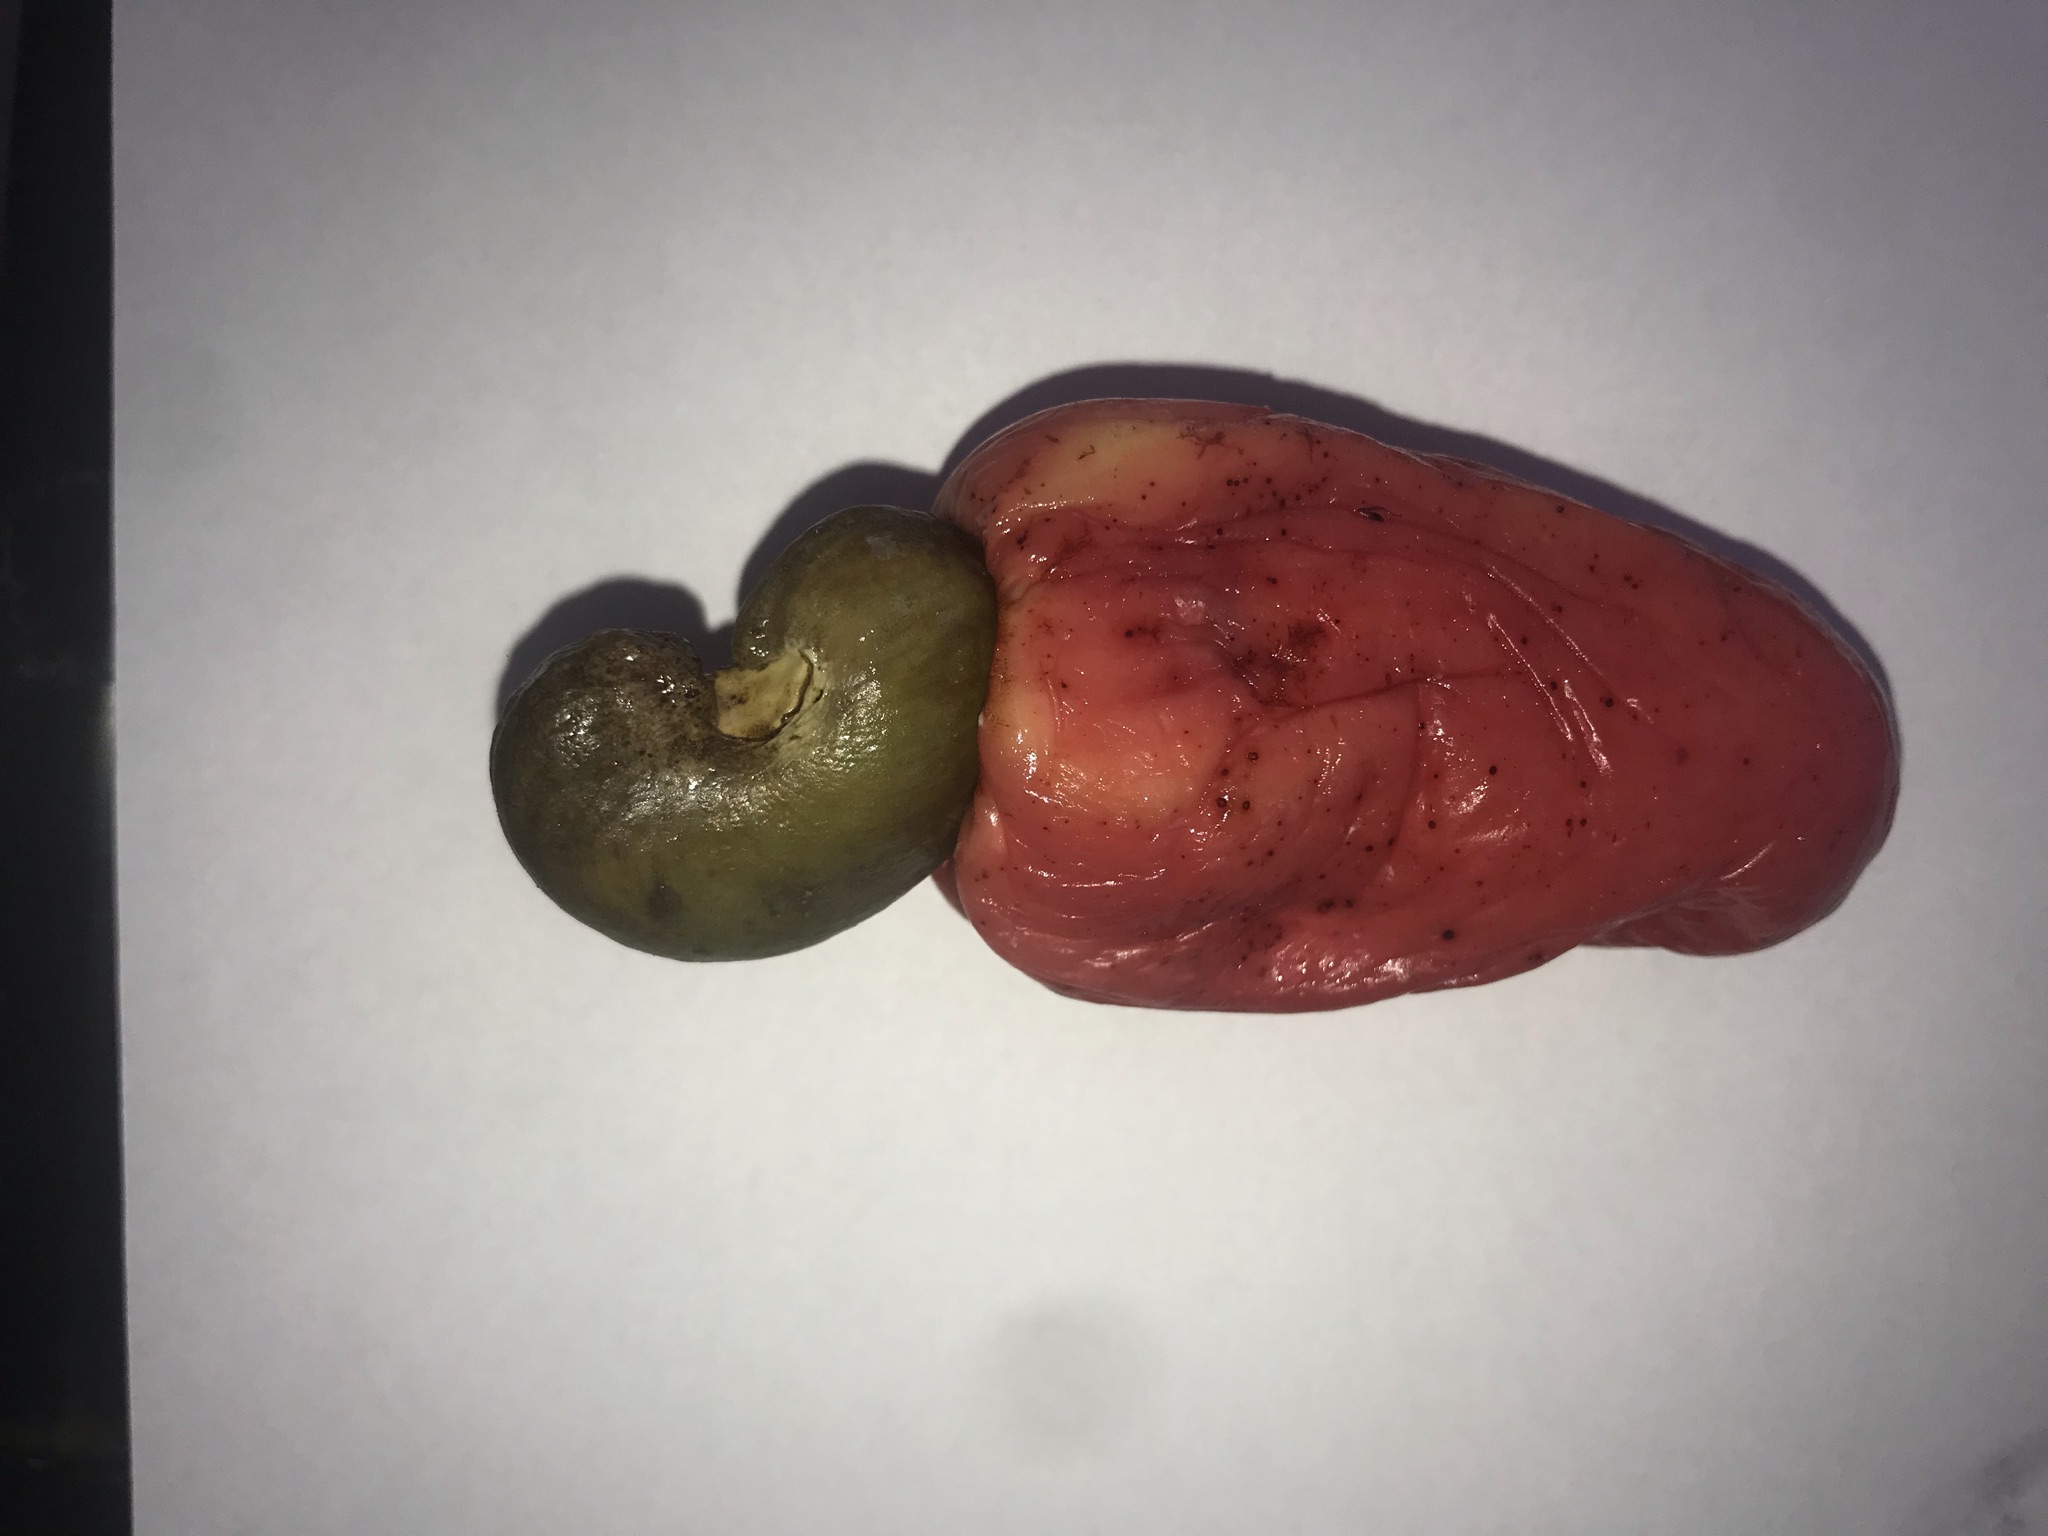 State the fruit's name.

caju vermelho
